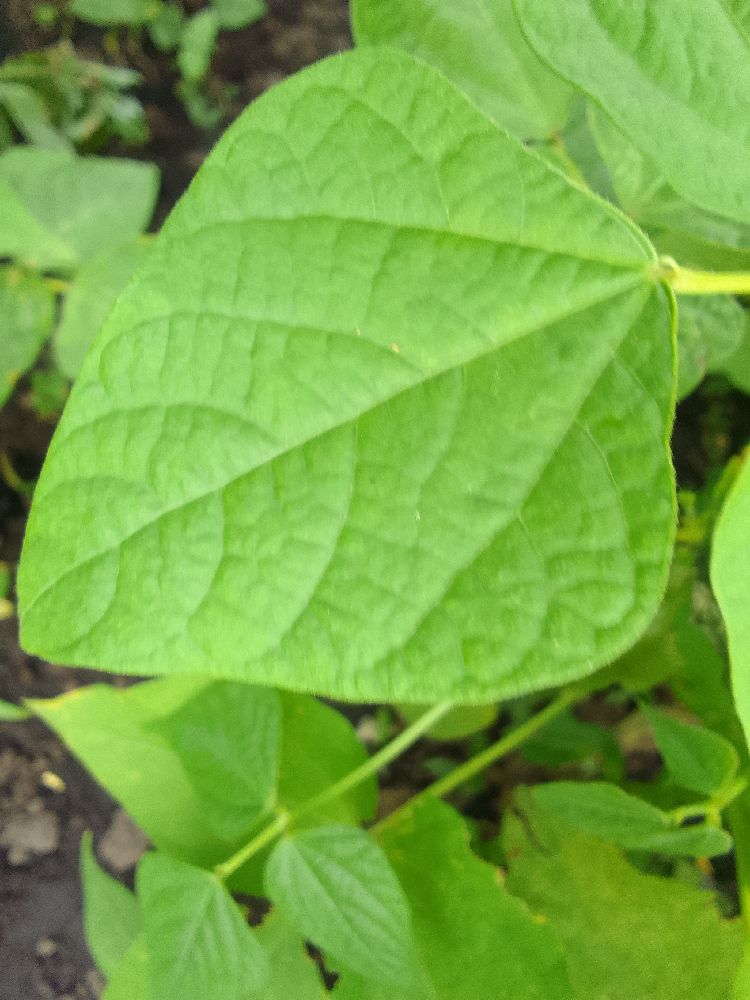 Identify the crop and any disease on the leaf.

common bean, healthy
